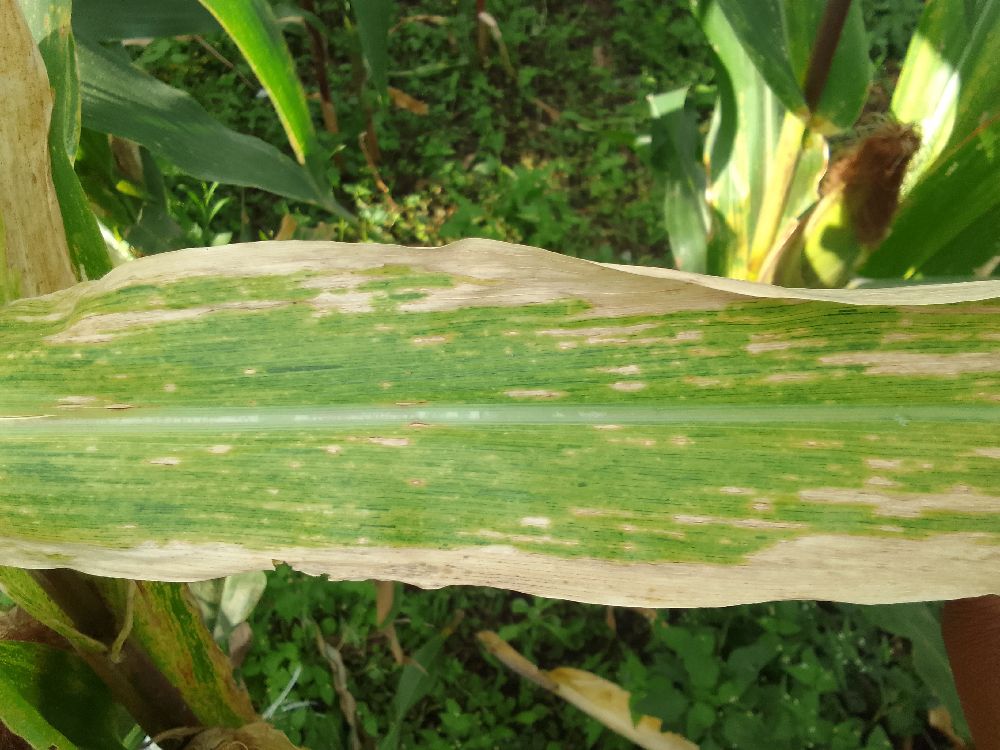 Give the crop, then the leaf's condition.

maize, maize lethal necrosis
